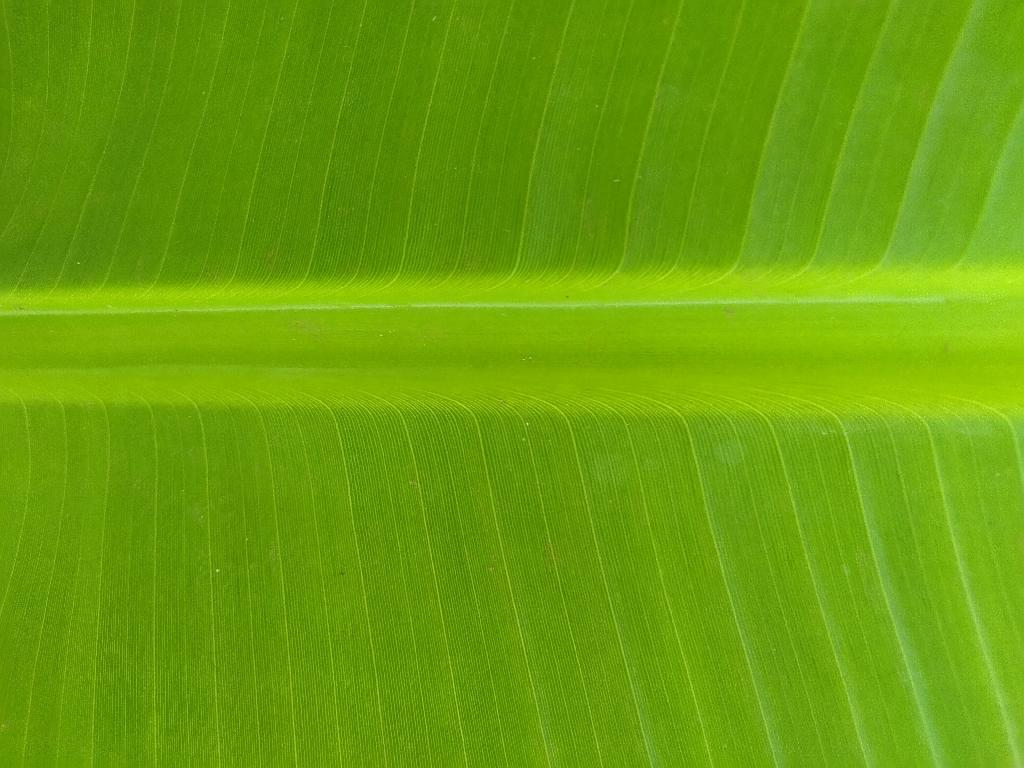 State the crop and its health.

banana, healthy
